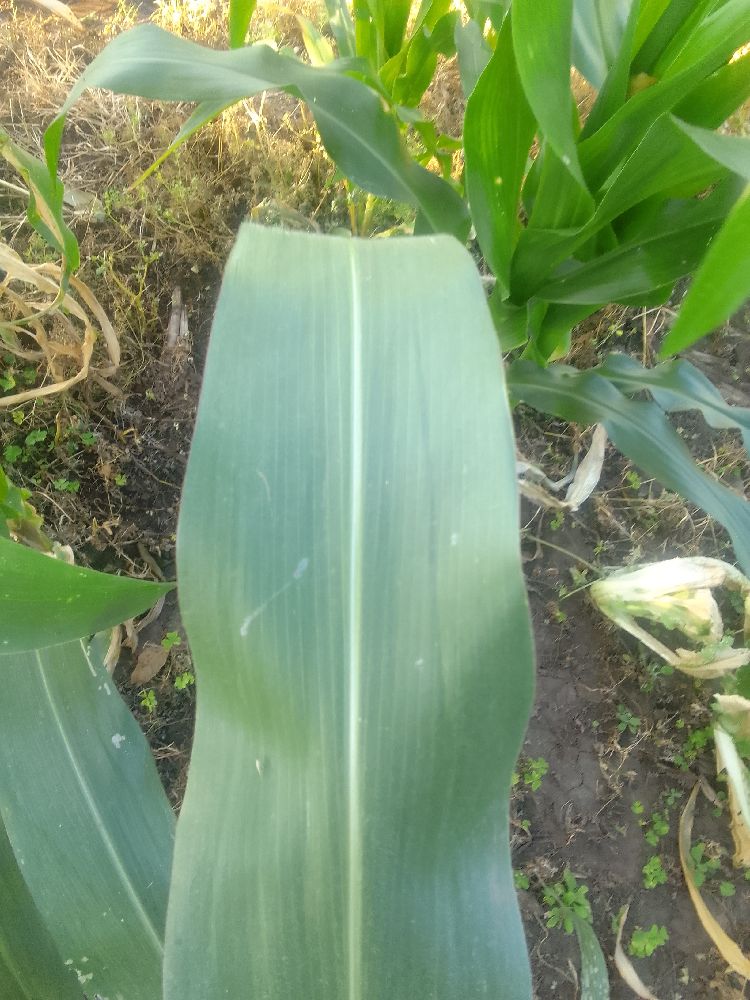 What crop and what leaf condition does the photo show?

maize, healthy
